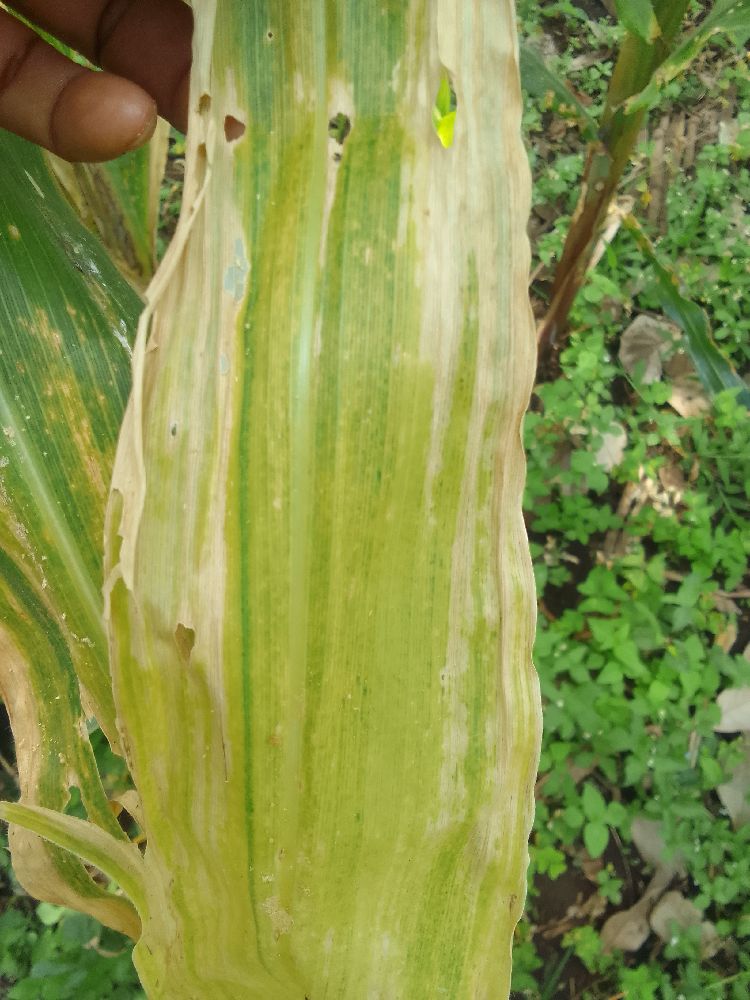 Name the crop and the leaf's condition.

maize, maize lethal necrosis
